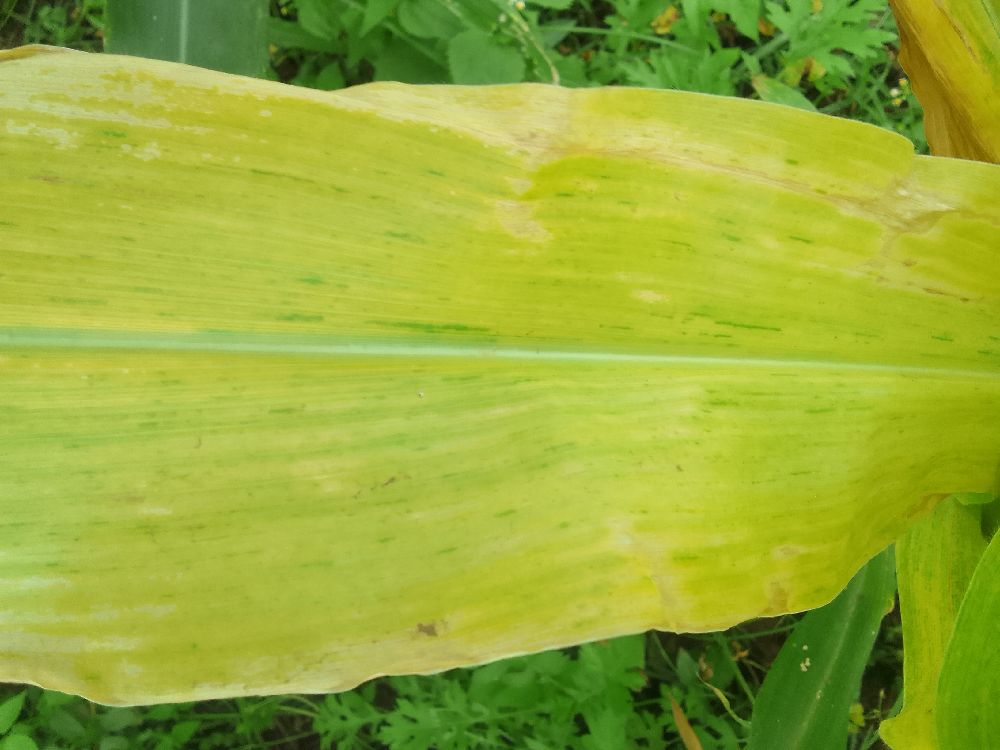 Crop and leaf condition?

maize, maize lethal necrosis
